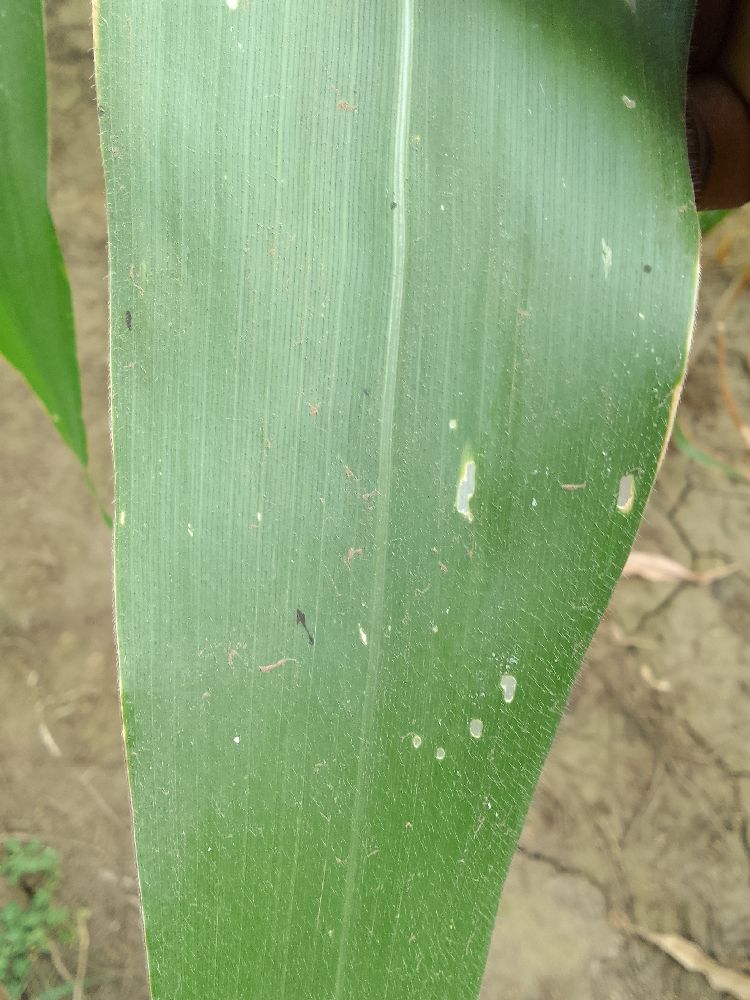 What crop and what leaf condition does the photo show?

maize, healthy
